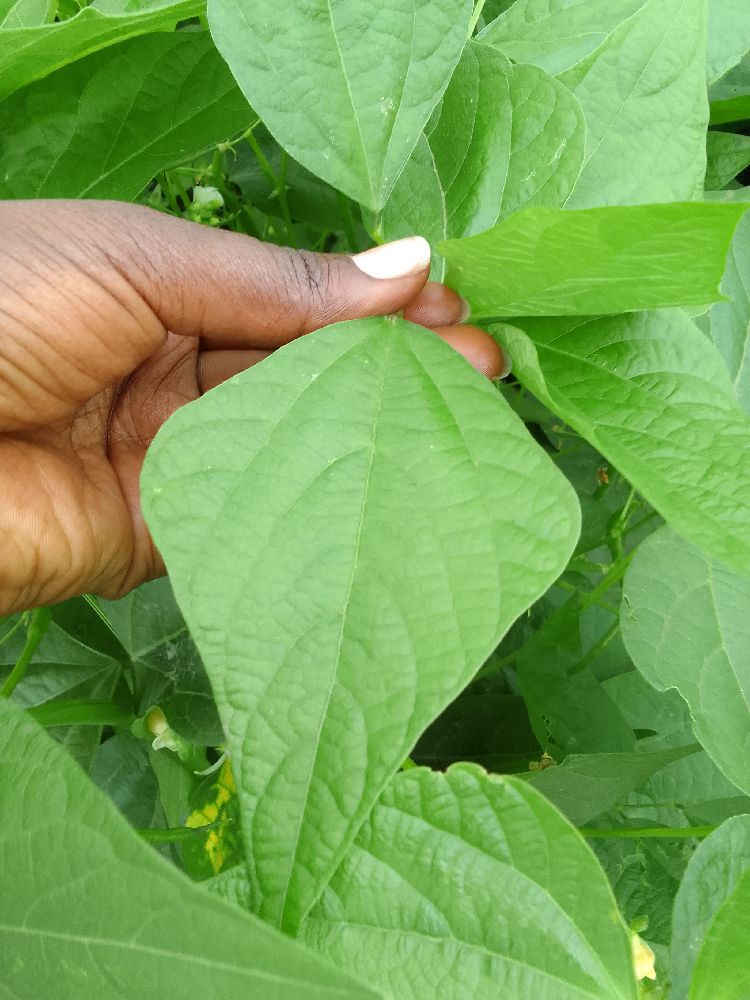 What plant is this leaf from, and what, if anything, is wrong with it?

common bean, healthy
